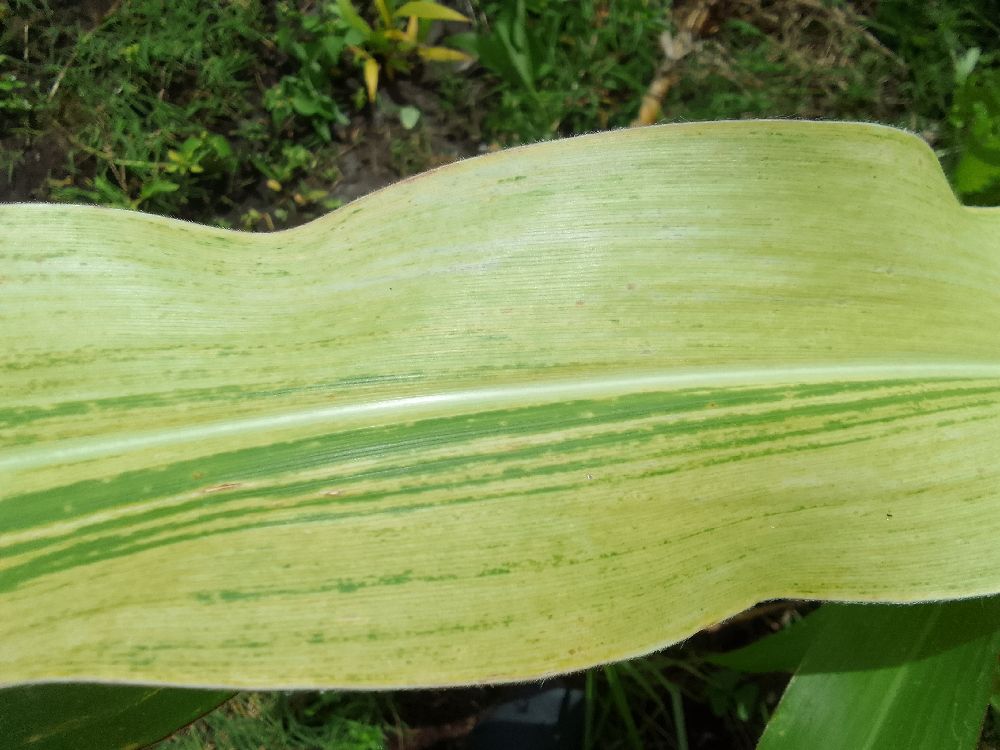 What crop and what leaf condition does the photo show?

maize, maize lethal necrosis
